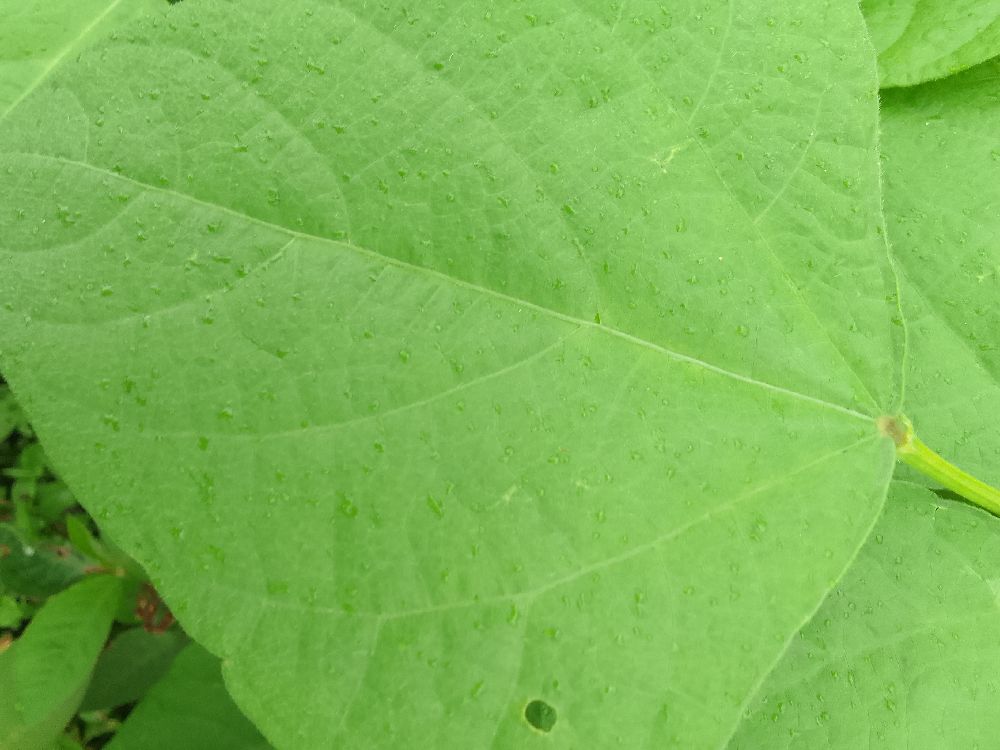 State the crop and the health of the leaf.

common bean, healthy
